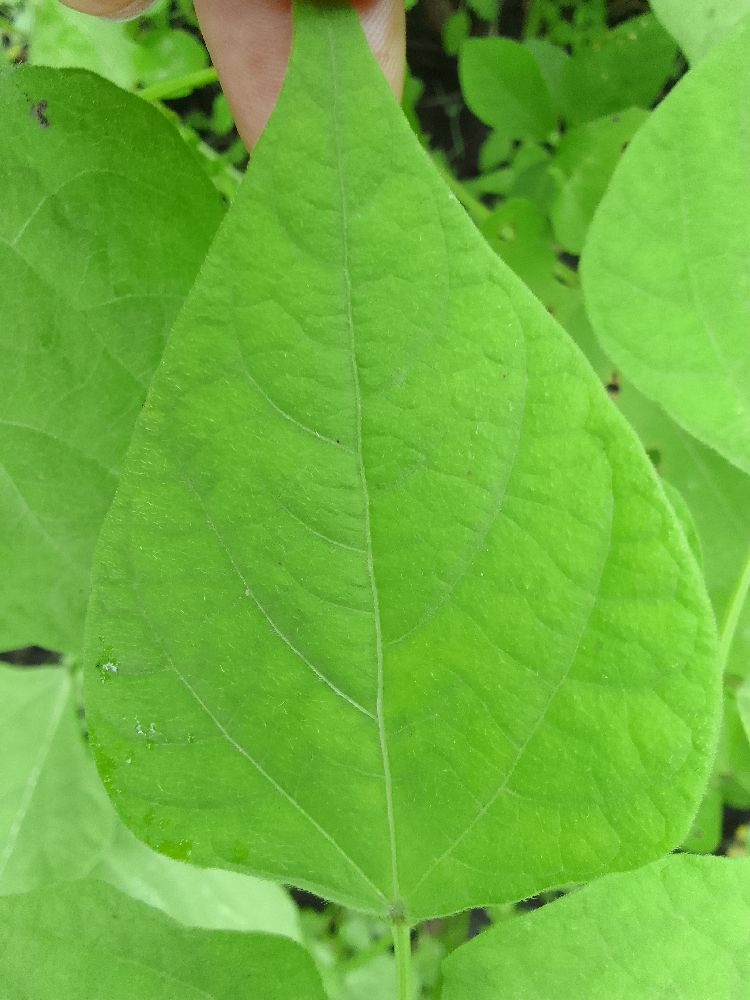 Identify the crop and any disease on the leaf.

common bean, healthy
